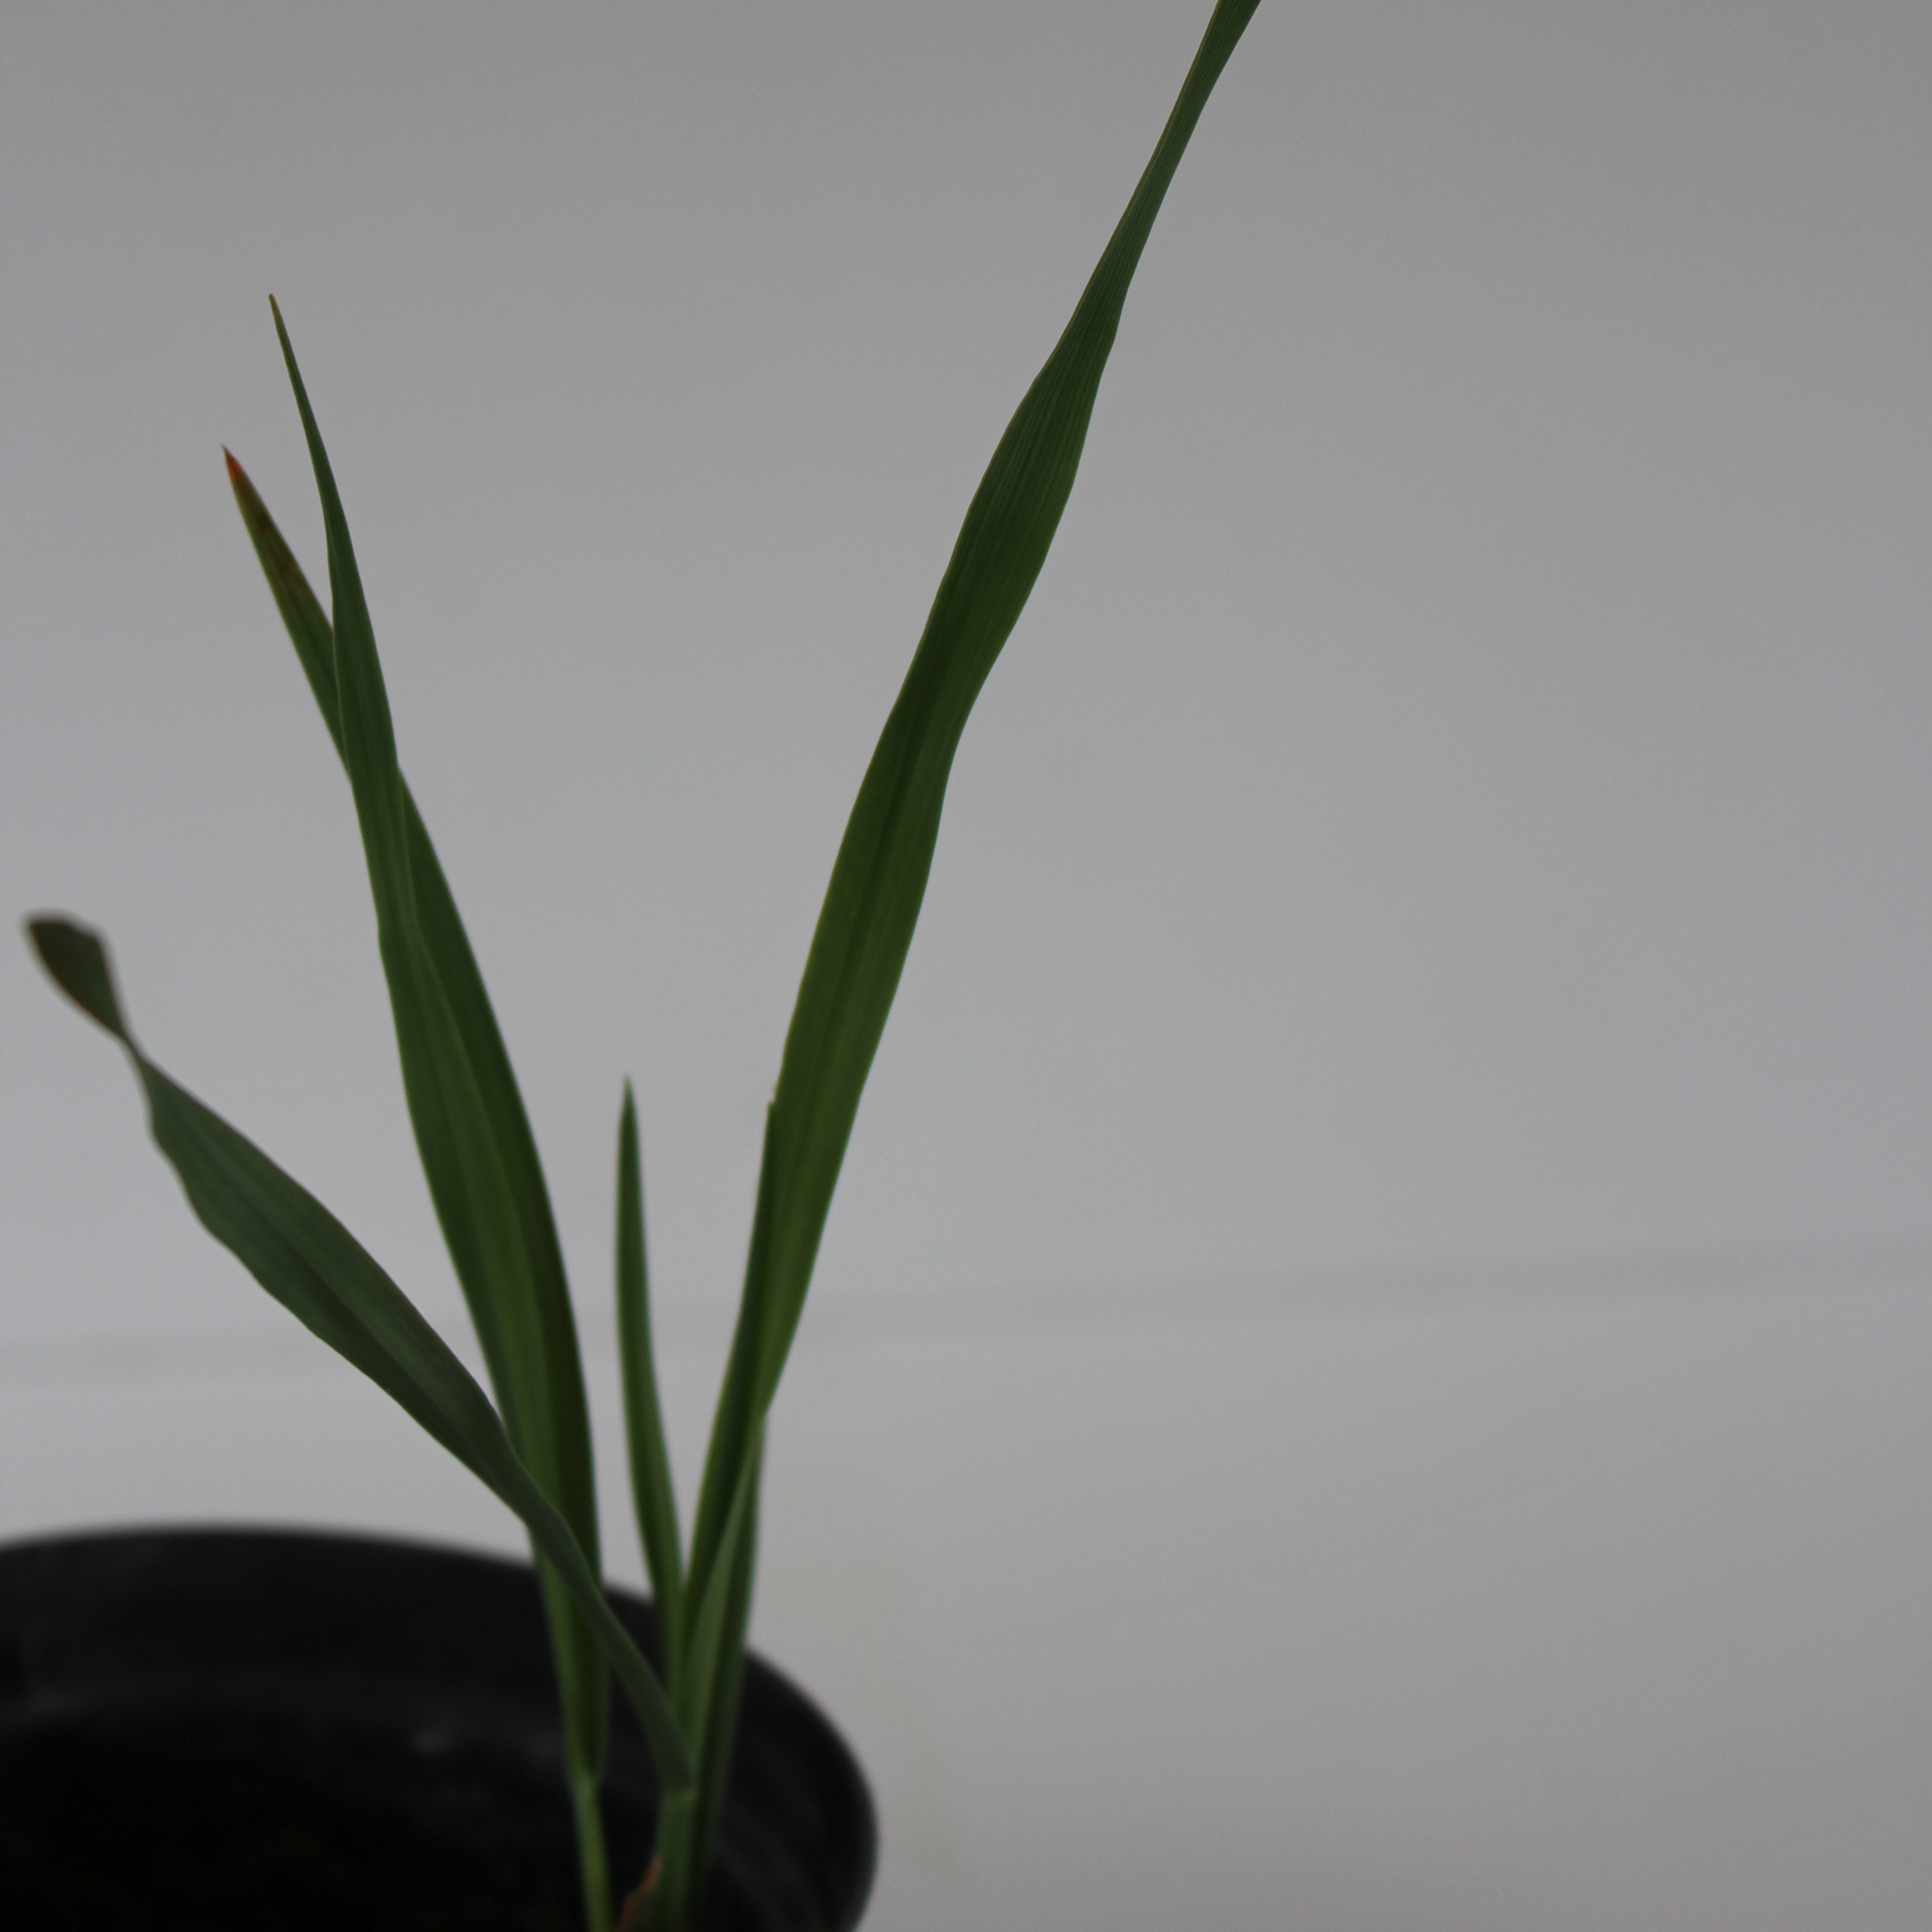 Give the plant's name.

Avena sterilis
